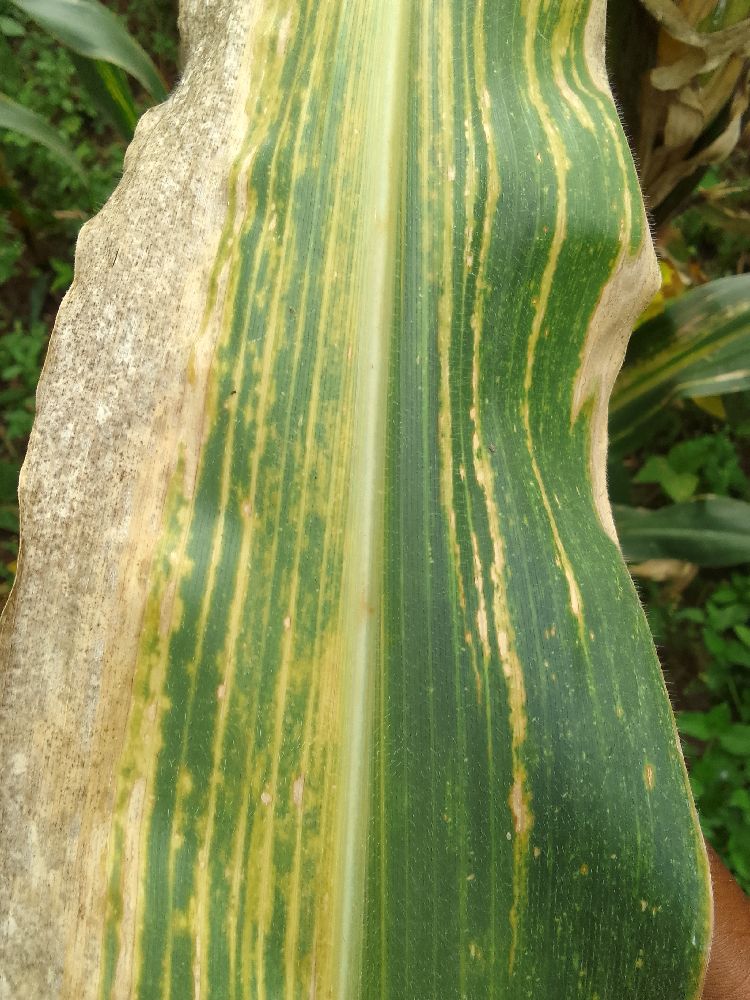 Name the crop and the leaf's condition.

maize, maize lethal necrosis
